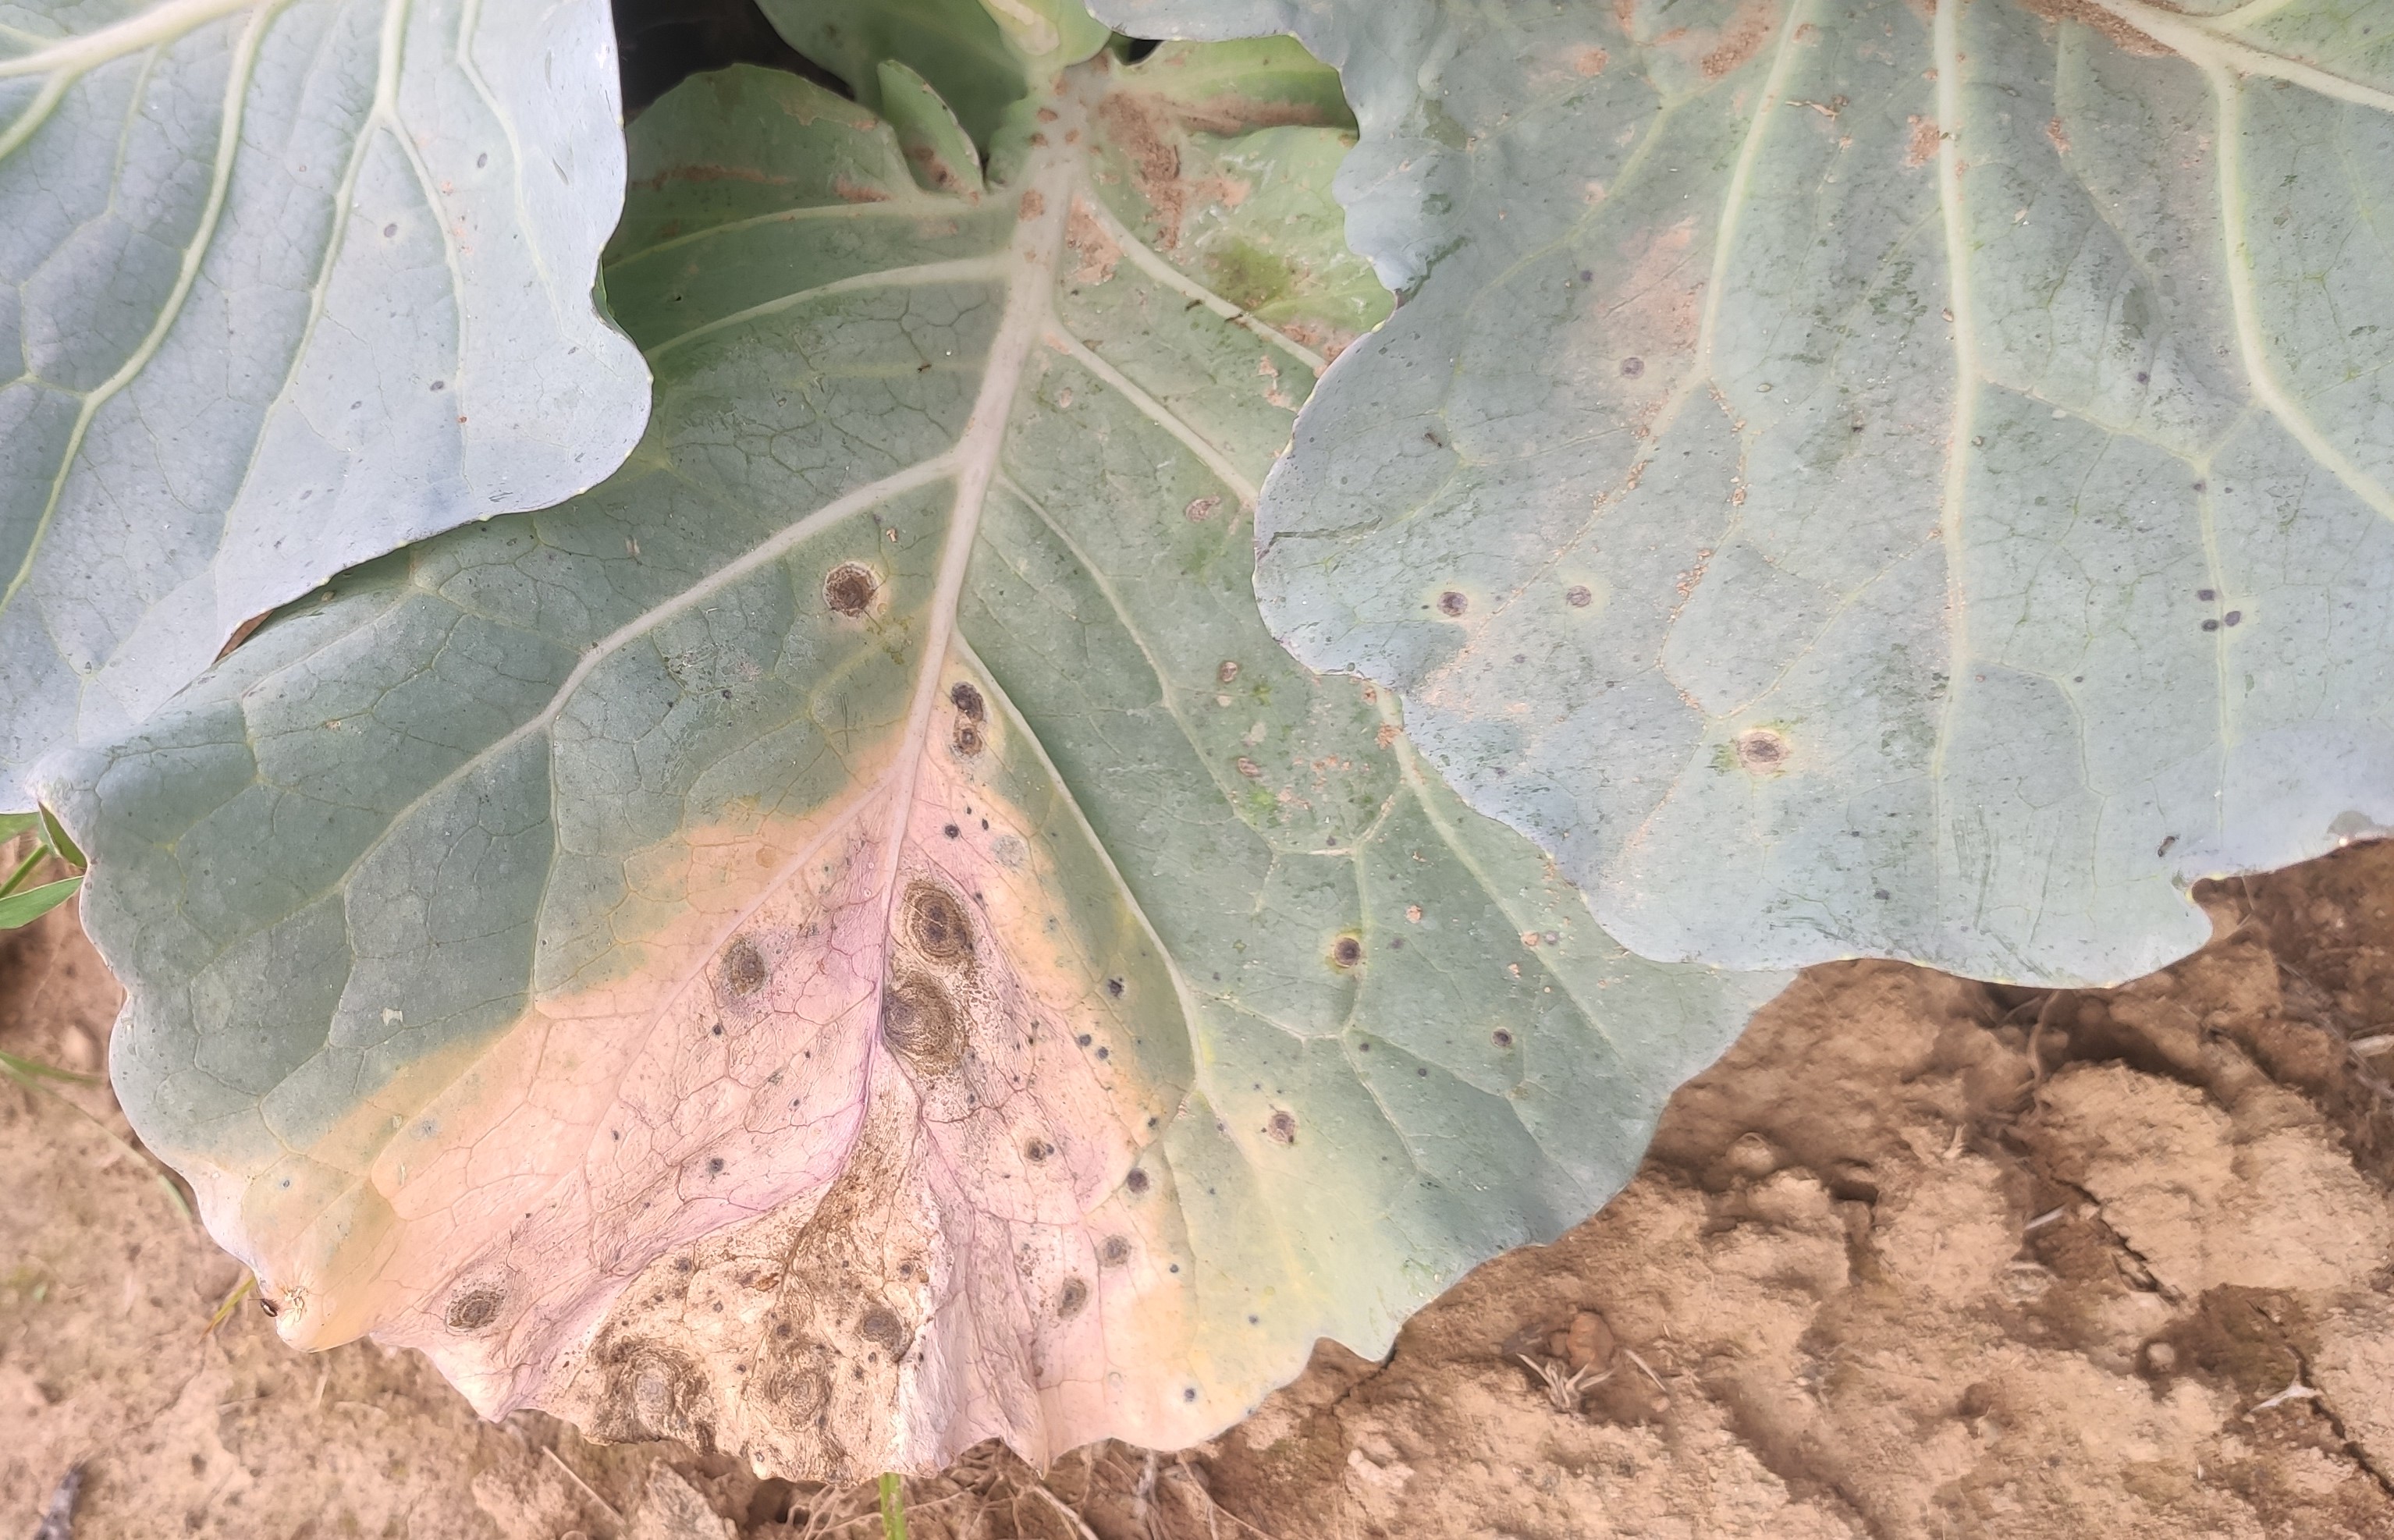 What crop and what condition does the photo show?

cabbage, alternaria
